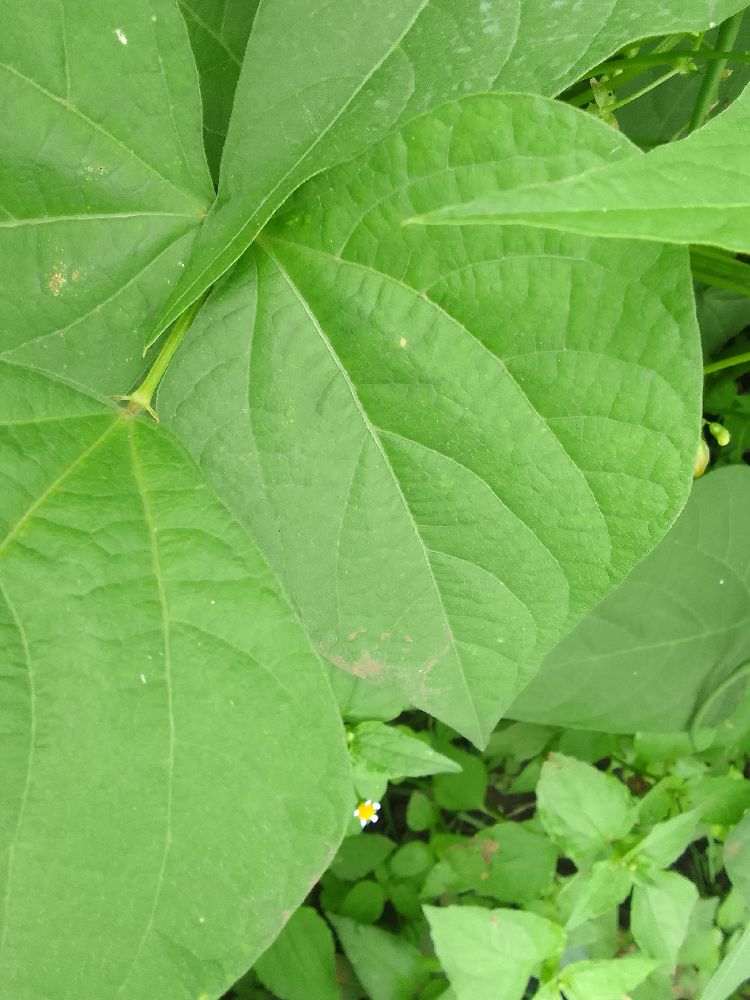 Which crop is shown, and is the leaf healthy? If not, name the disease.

common bean, healthy
